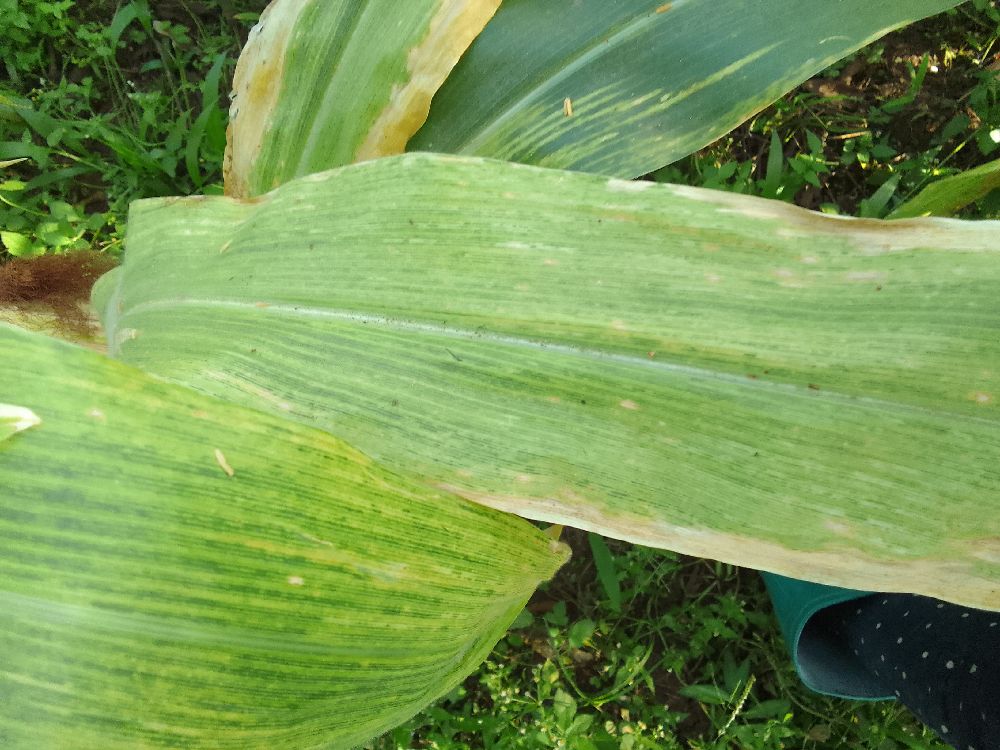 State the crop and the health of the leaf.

maize, maize lethal necrosis
